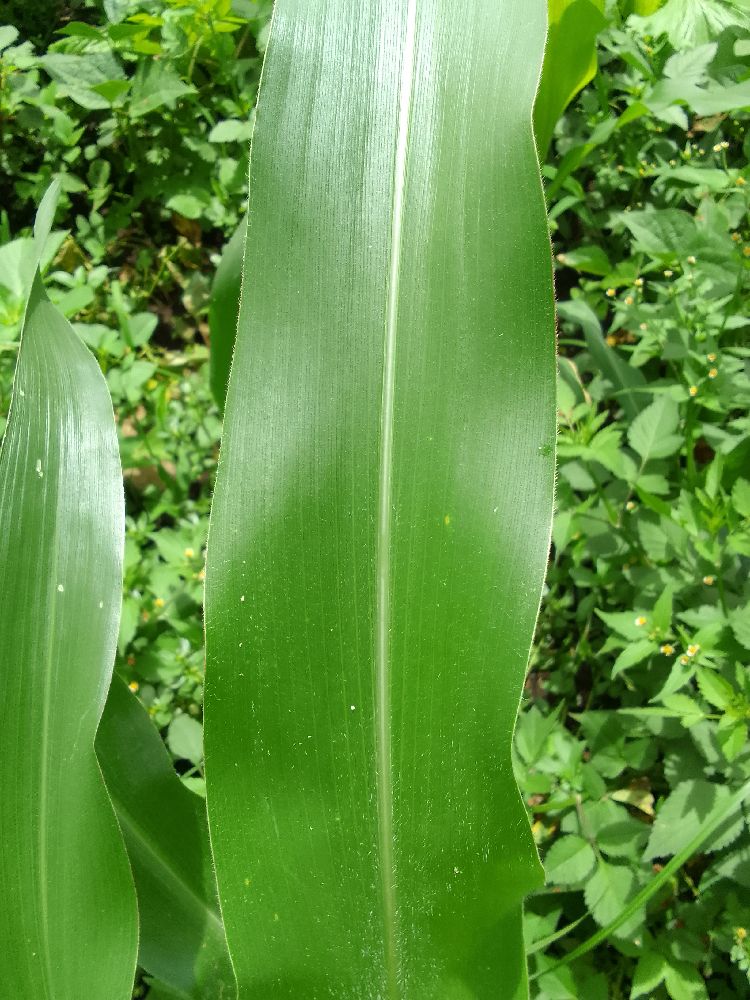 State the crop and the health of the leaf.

maize, healthy
